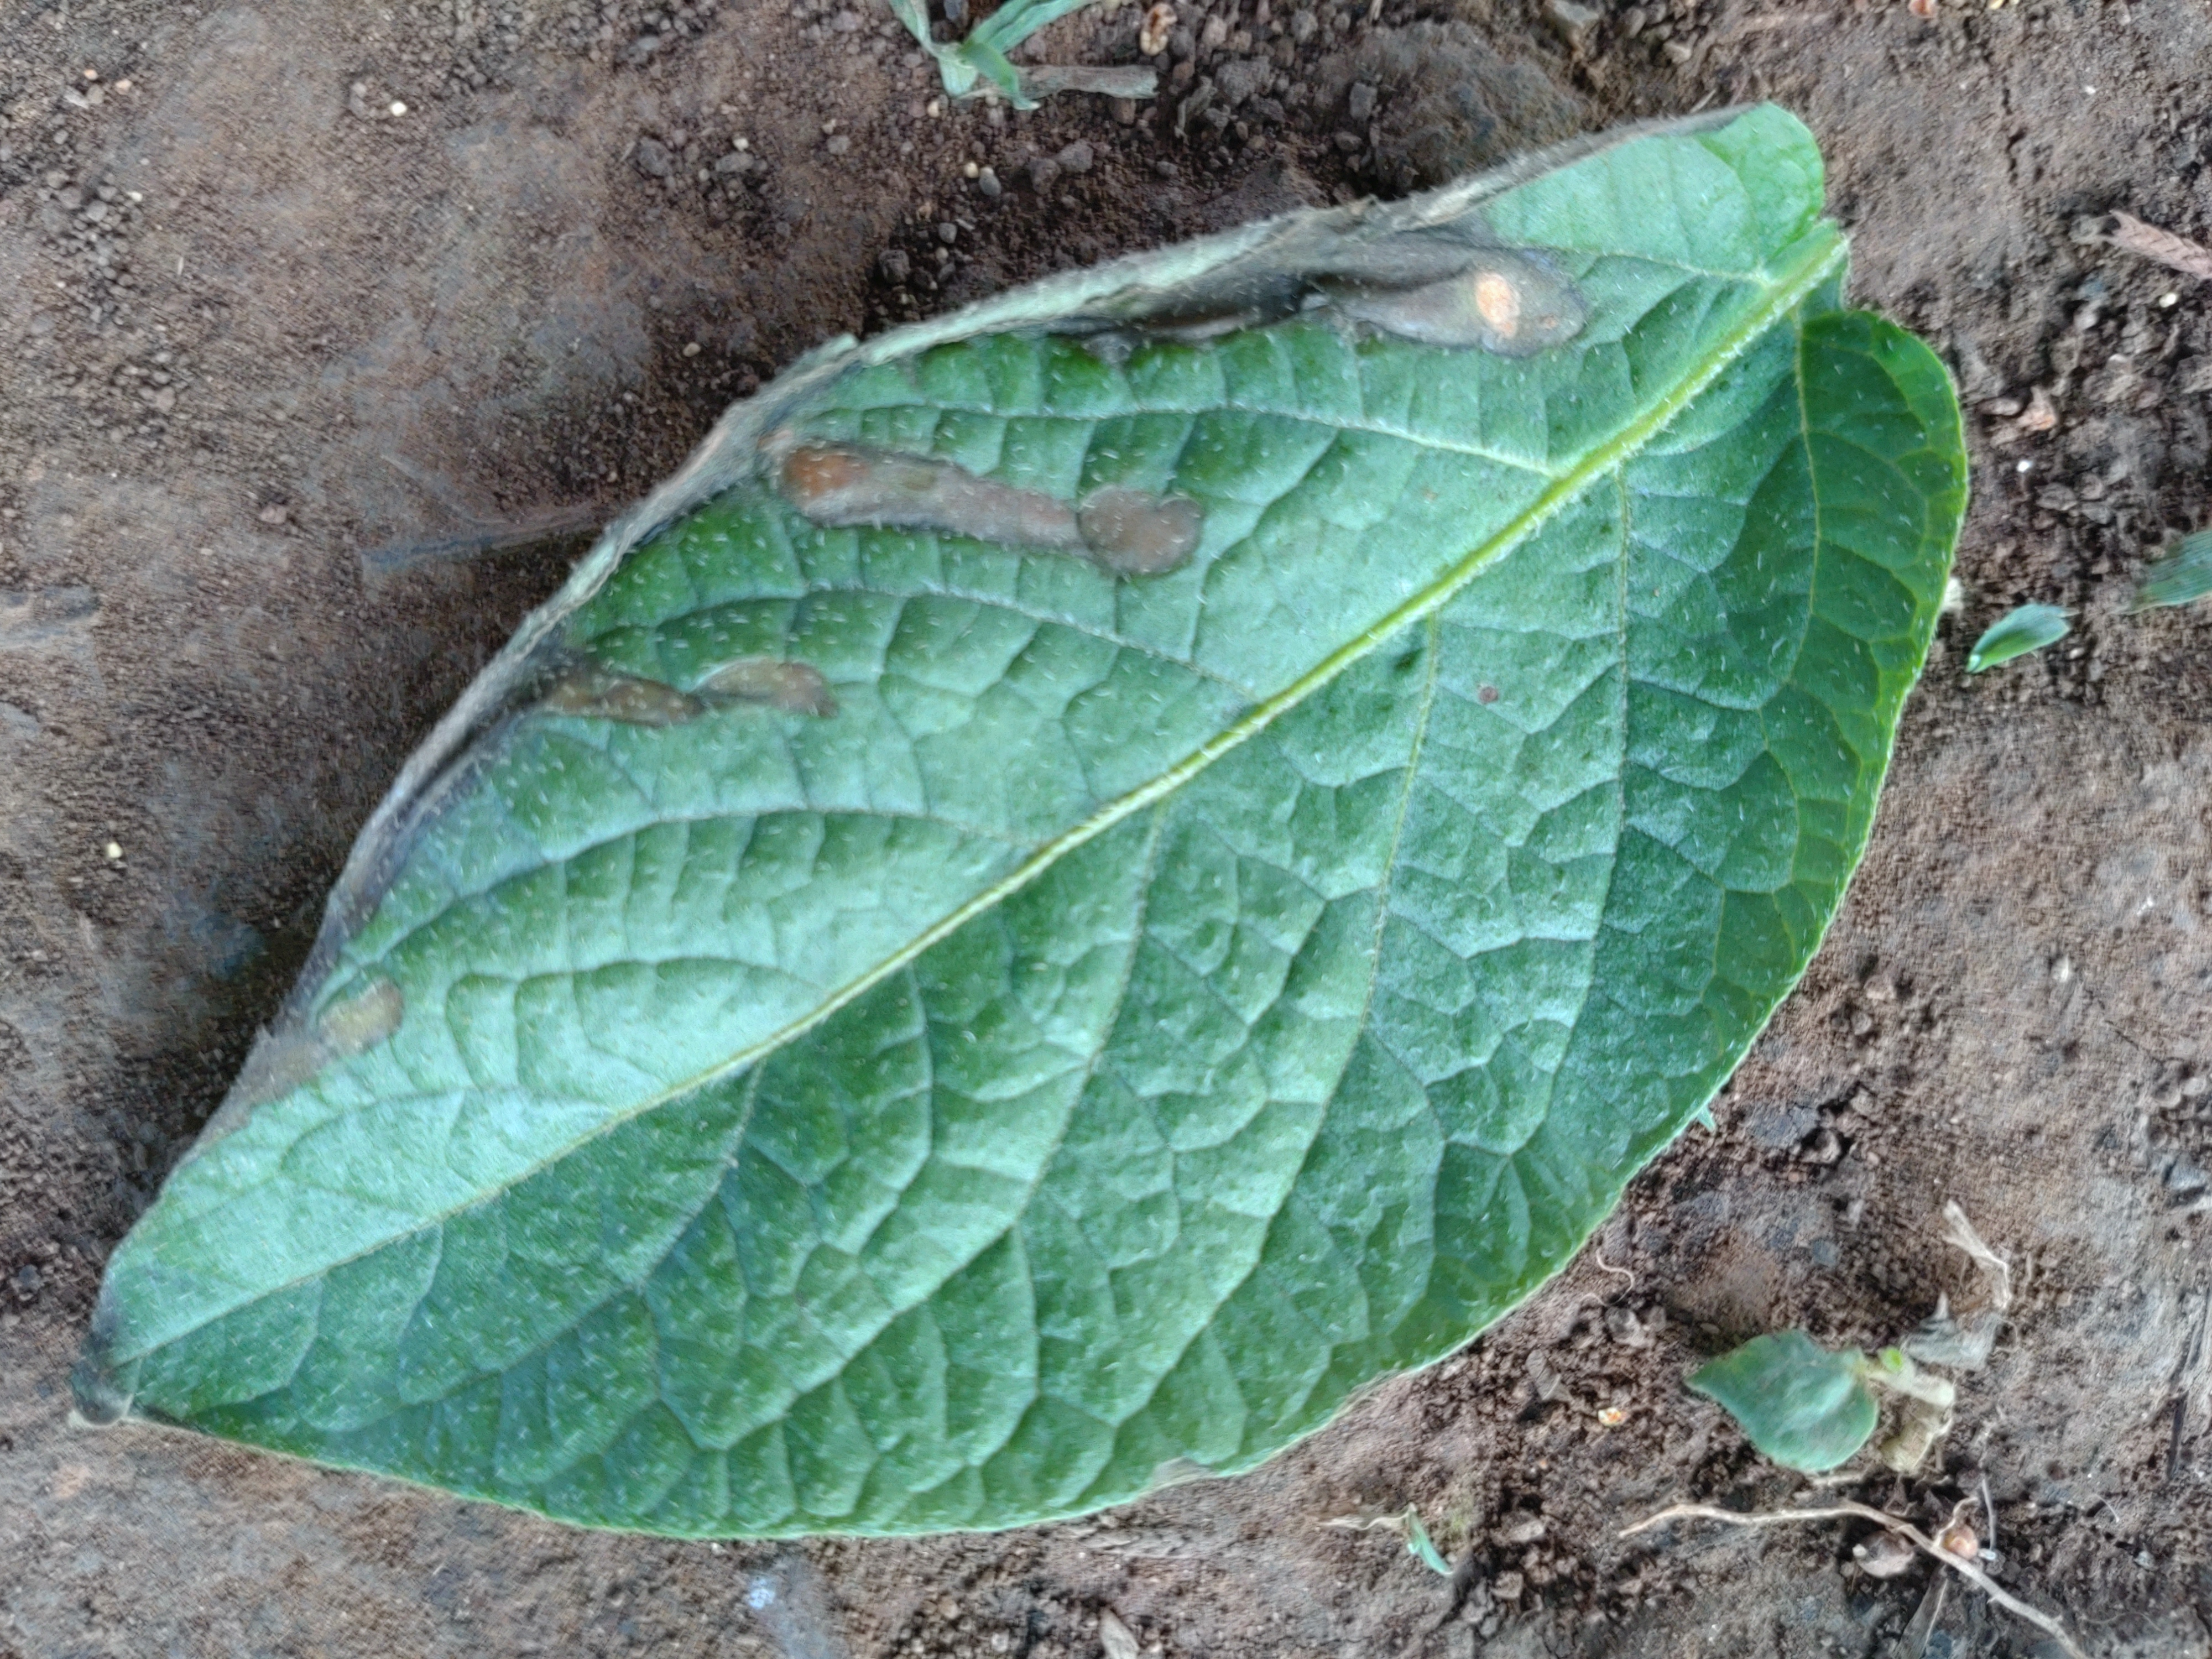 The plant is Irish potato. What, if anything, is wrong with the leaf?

early blight
